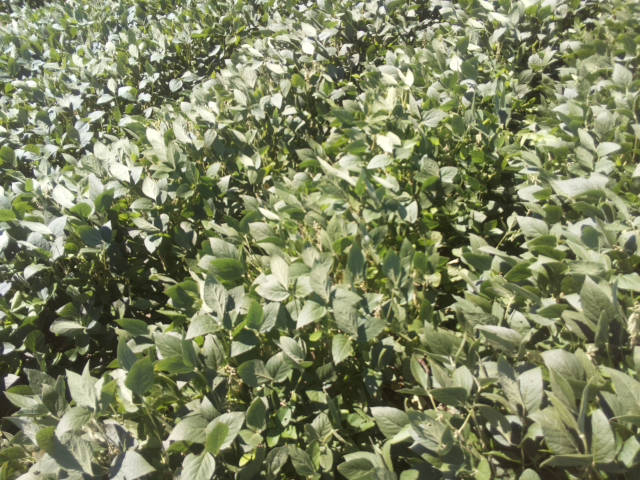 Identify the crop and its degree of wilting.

soybean, slight leaflet or petiole turgor loss in upper canopy
